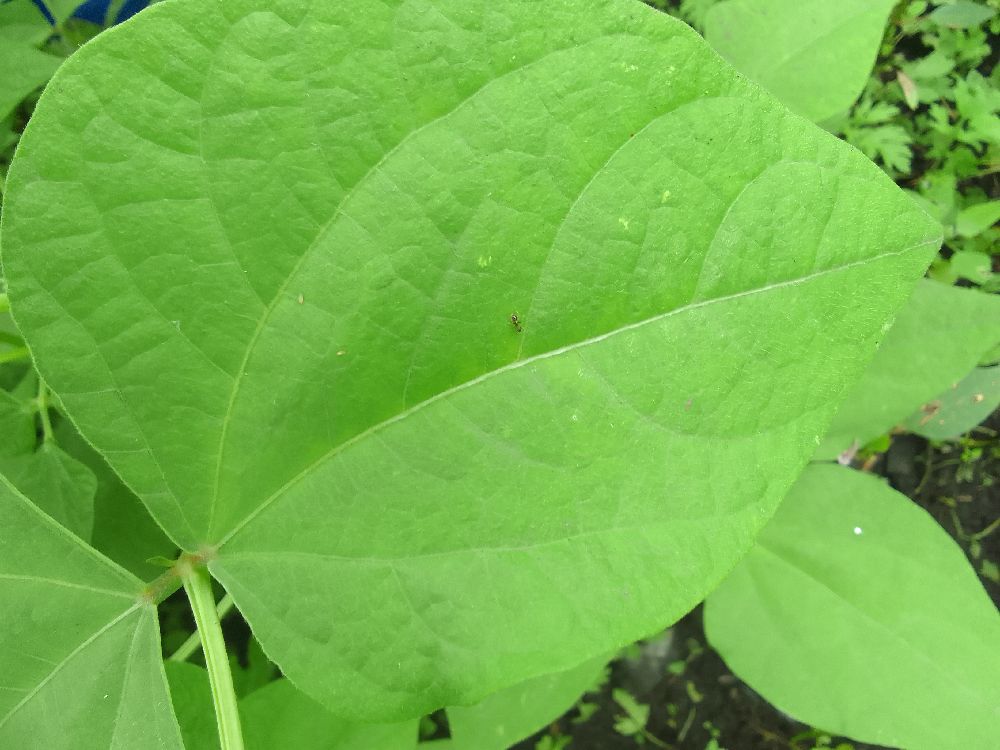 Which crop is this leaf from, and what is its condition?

common bean, healthy
